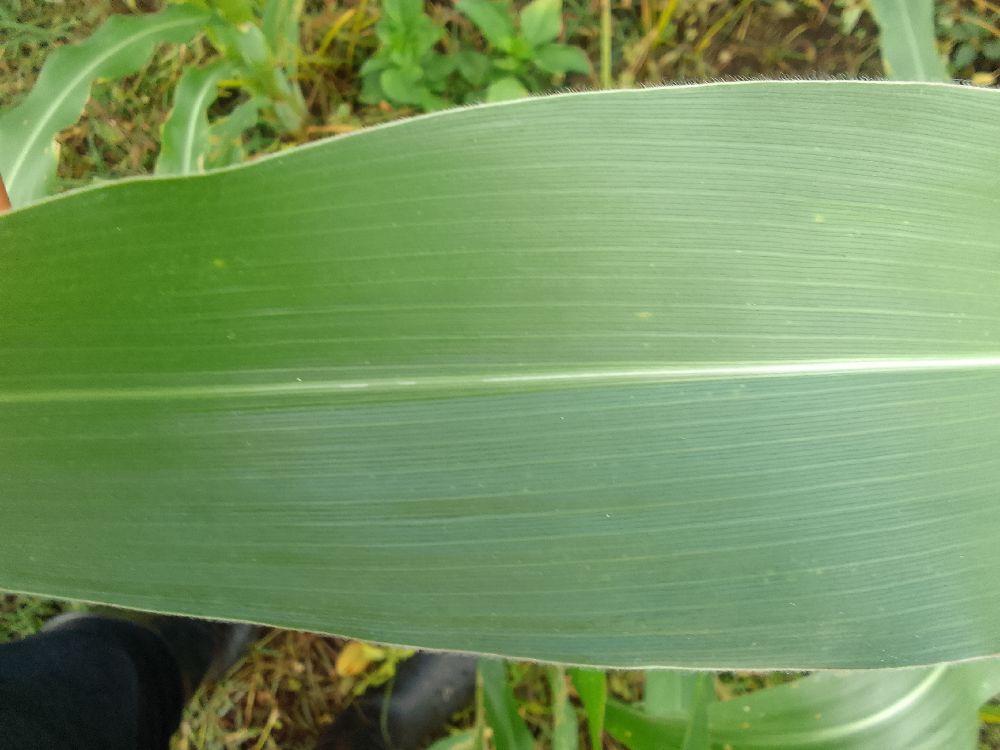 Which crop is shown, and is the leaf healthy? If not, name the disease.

maize, healthy
